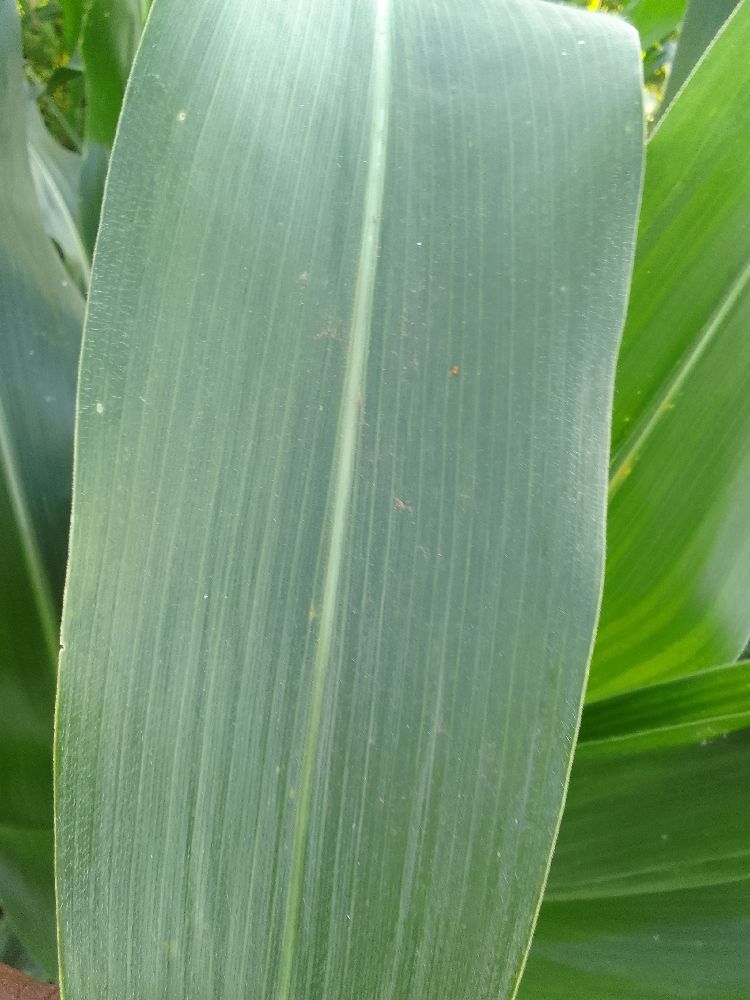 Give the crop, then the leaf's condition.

maize, healthy
